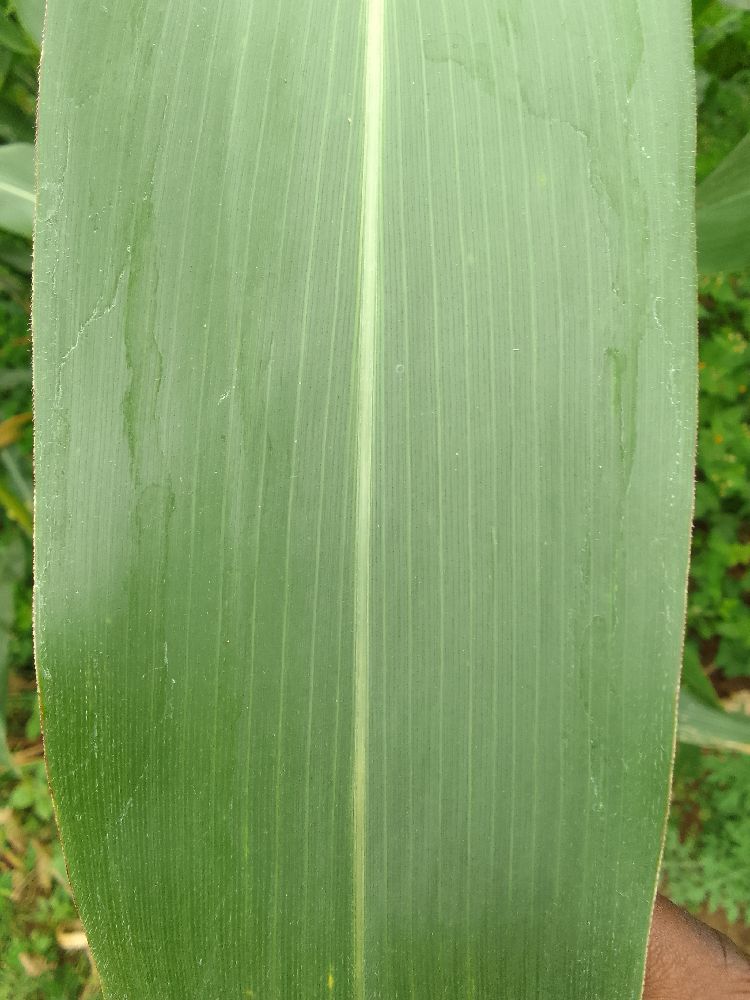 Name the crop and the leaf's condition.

maize, healthy
